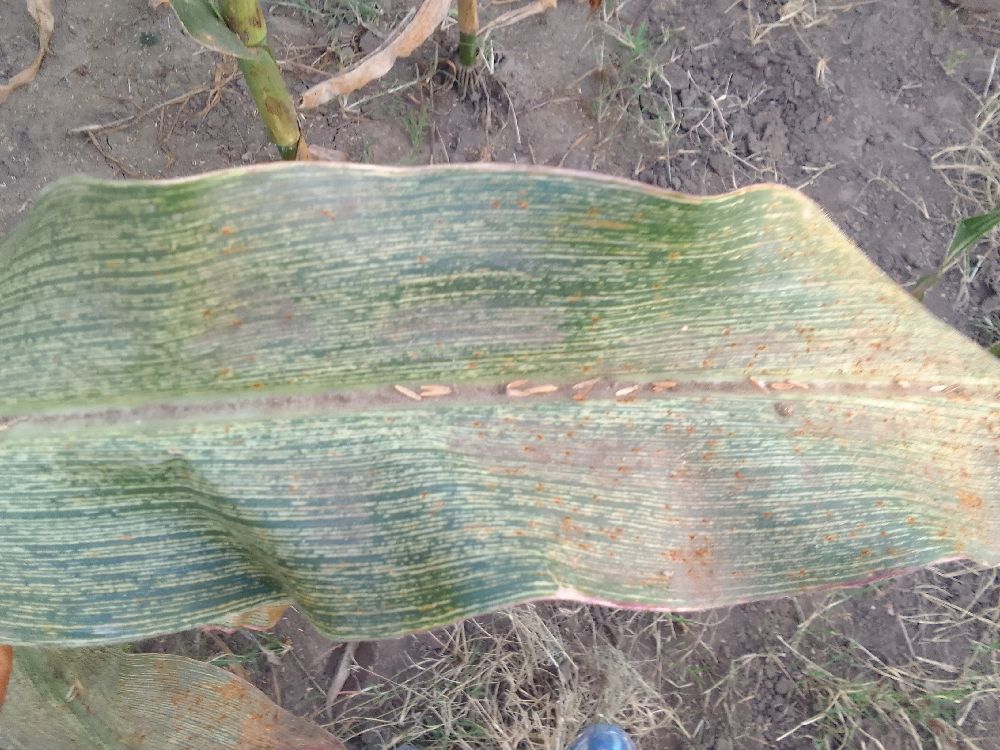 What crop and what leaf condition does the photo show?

maize, maize streak virus
